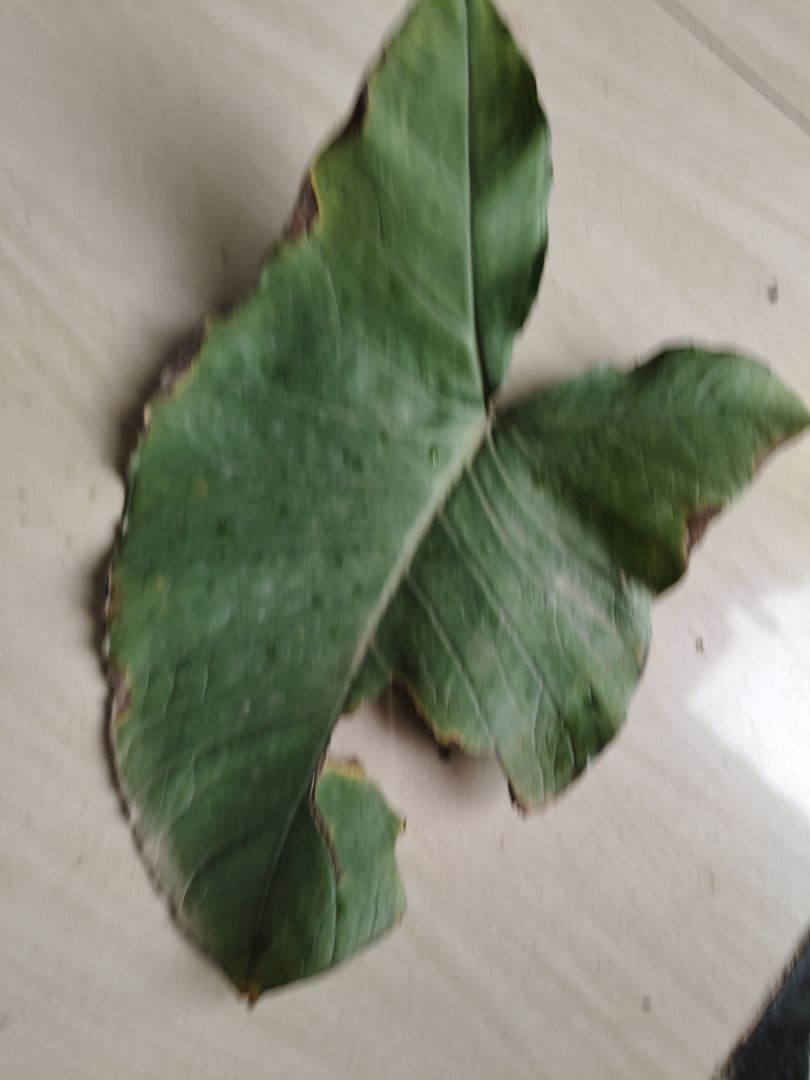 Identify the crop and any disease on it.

taro, leaf blight
